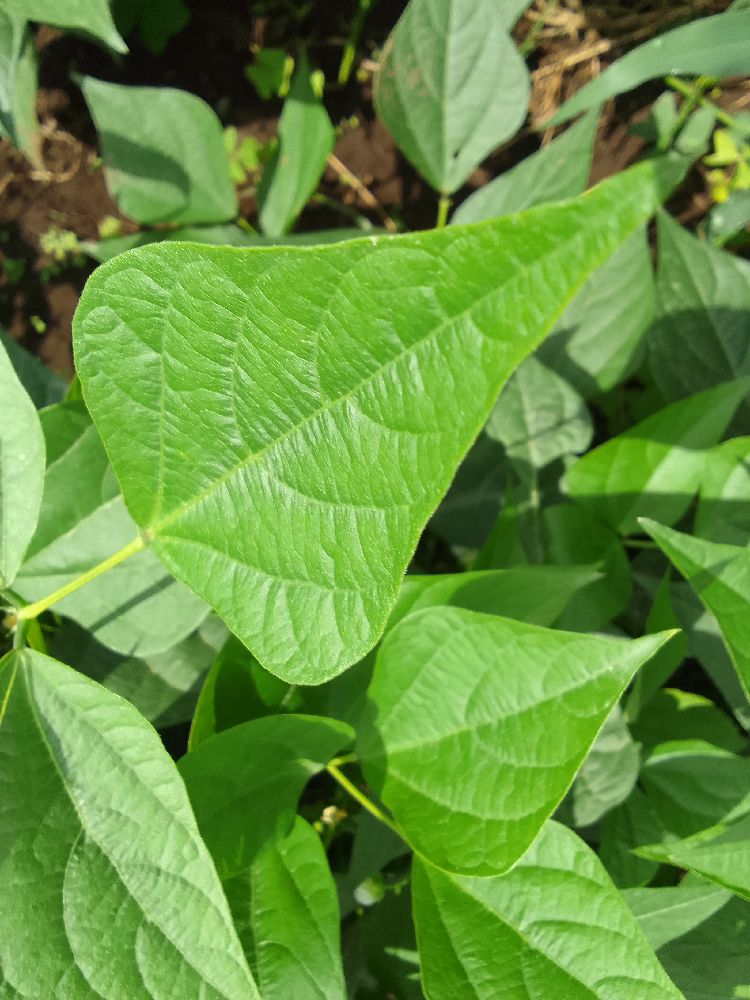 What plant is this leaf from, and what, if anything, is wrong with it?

common bean, healthy
